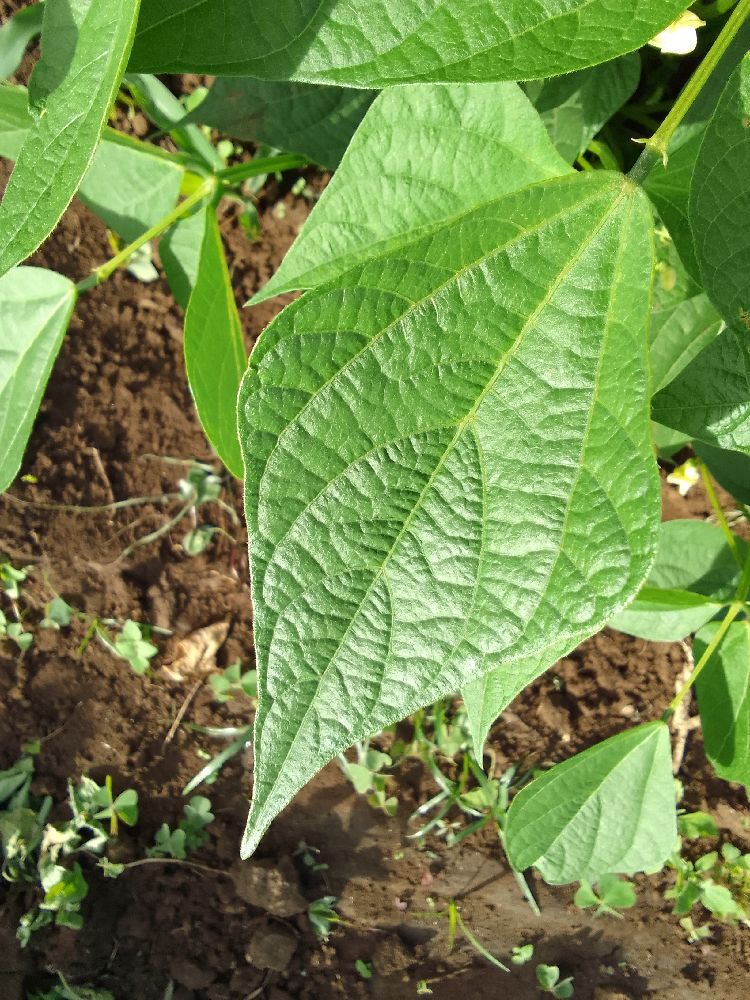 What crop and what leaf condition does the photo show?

common bean, healthy
